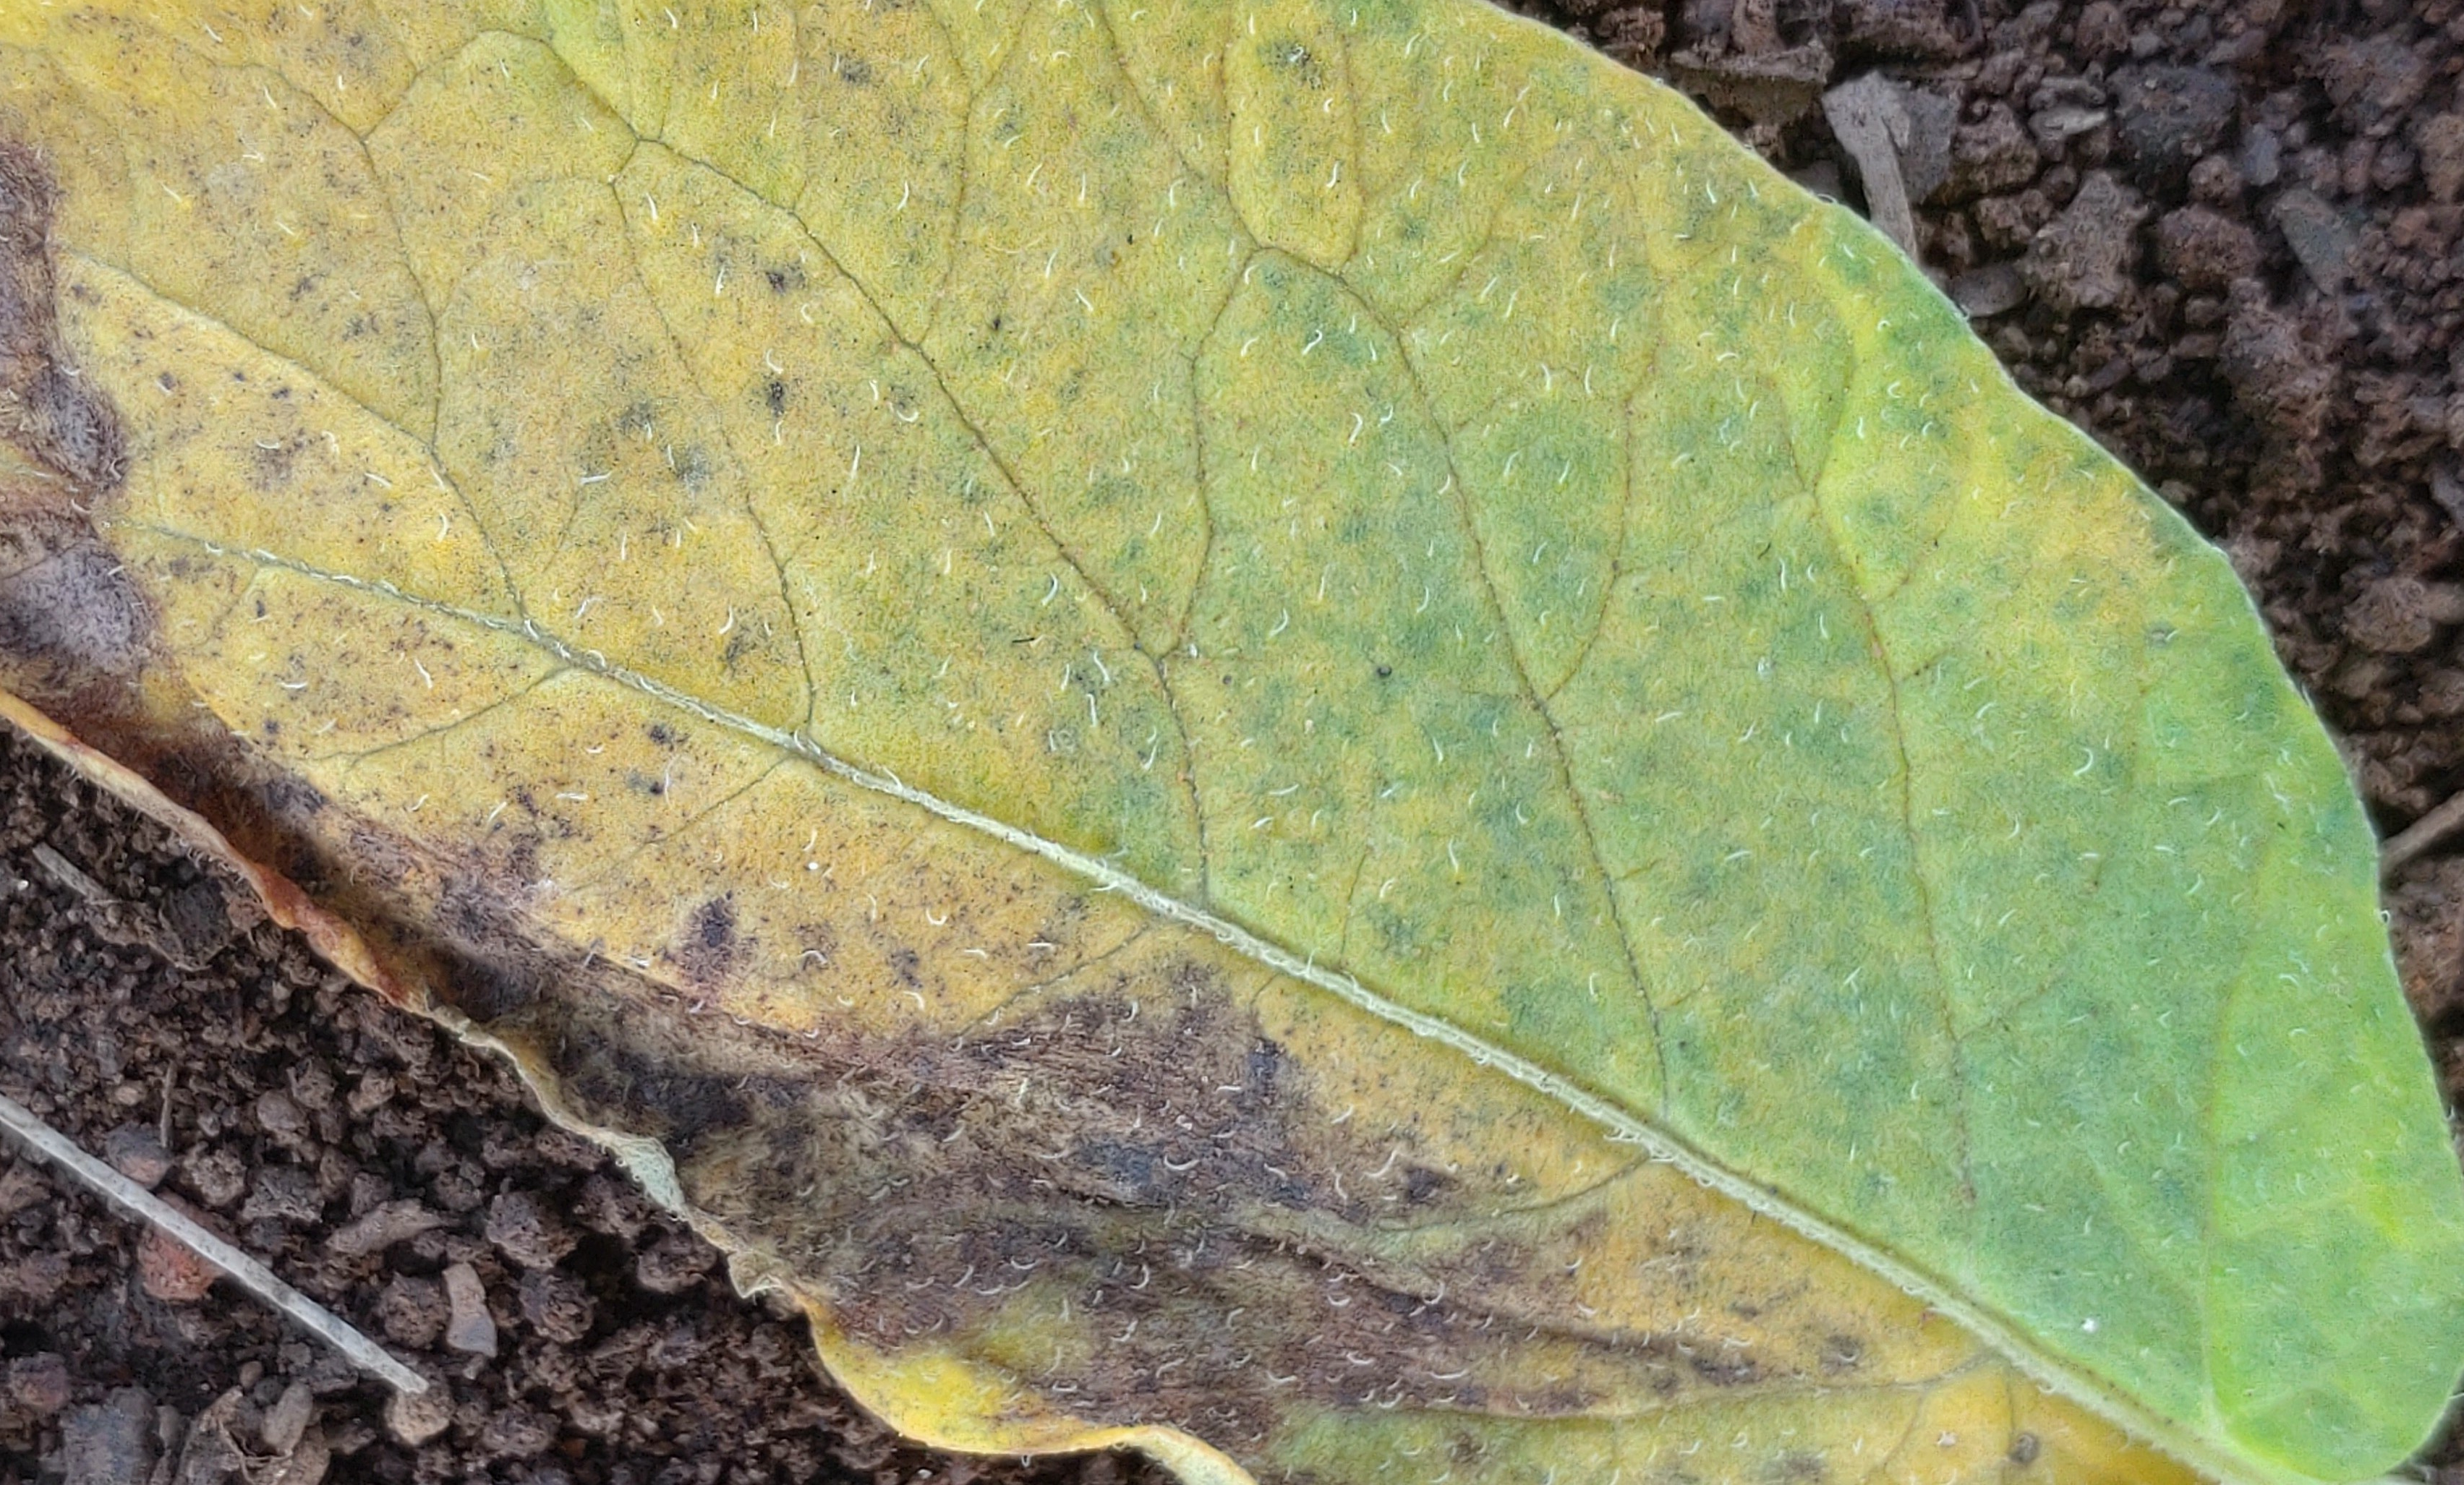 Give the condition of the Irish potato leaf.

late blight
